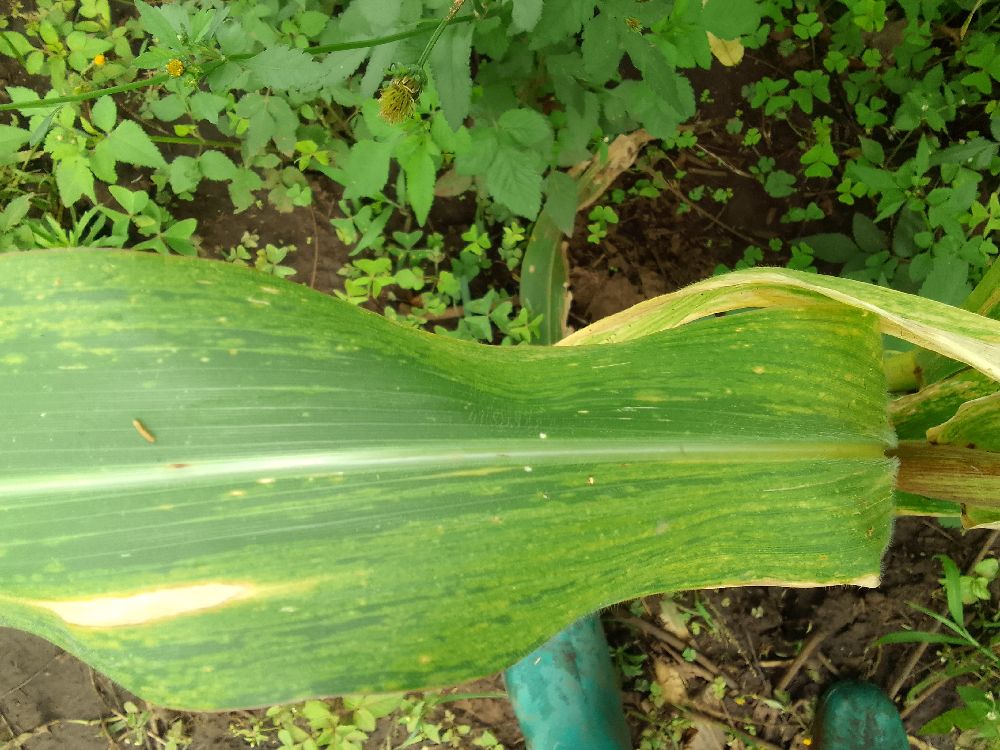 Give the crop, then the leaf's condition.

maize, maize lethal necrosis
